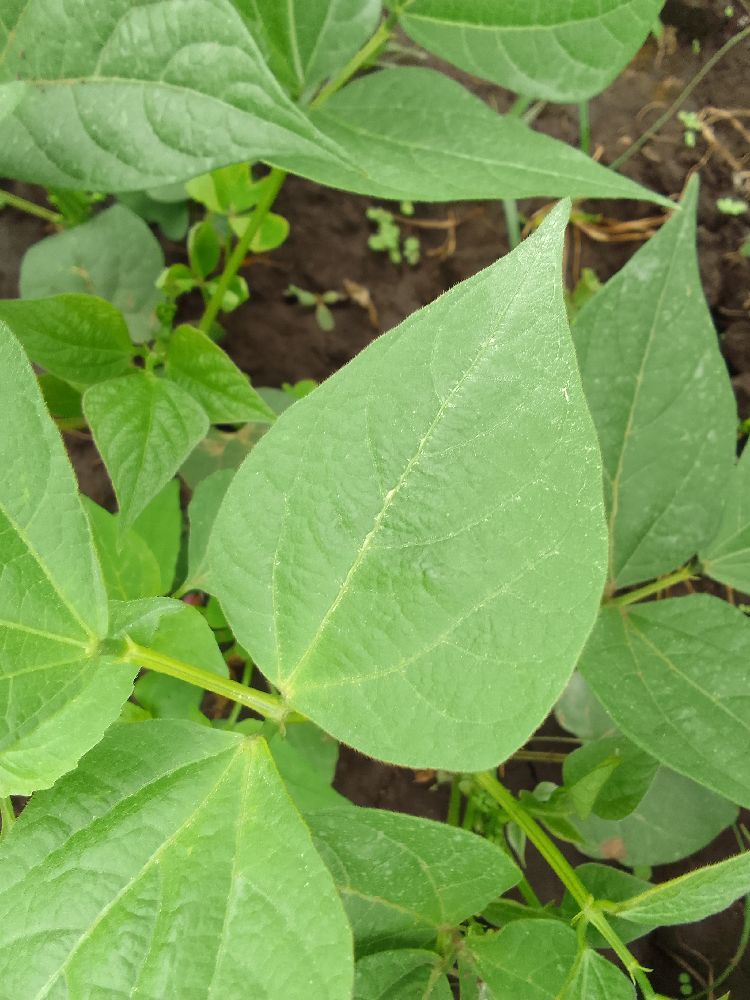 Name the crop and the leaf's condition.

common bean, healthy
